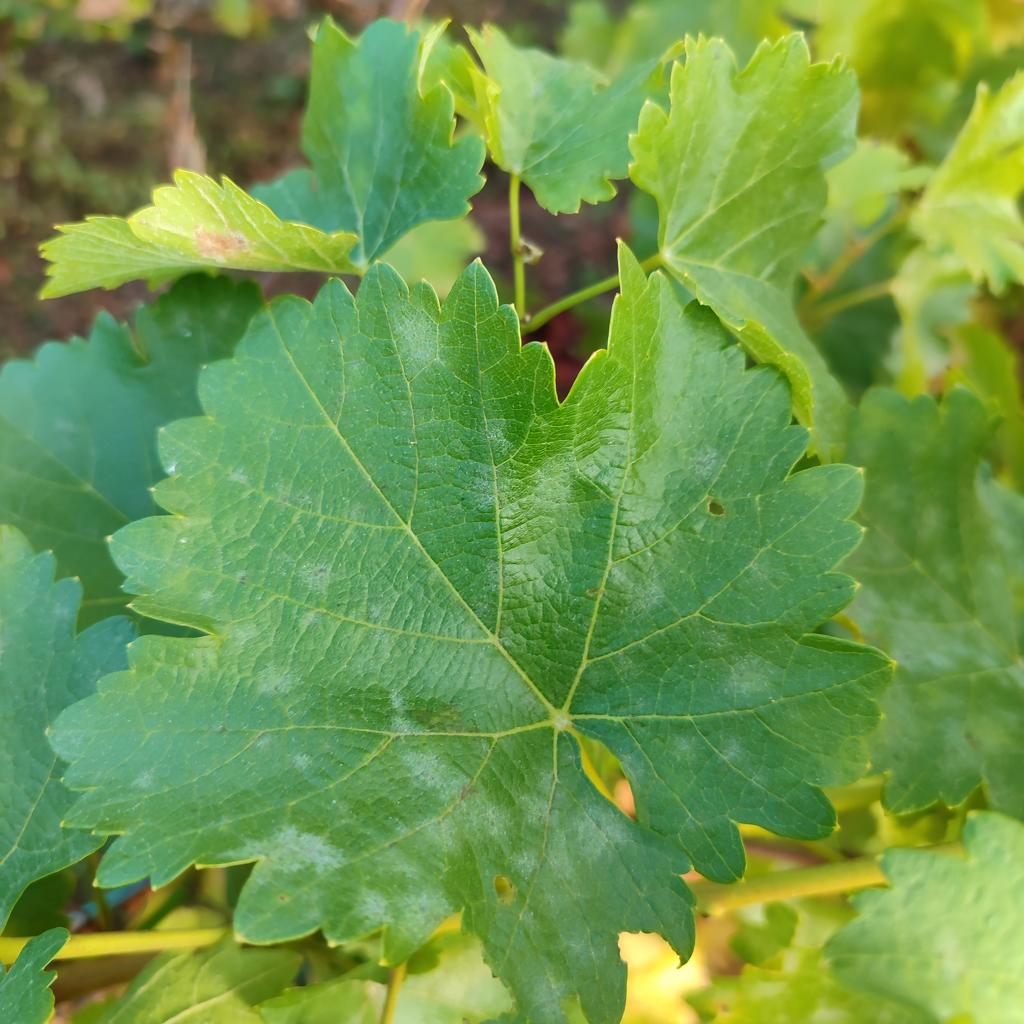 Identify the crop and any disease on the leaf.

grapevine, powdery mildew
